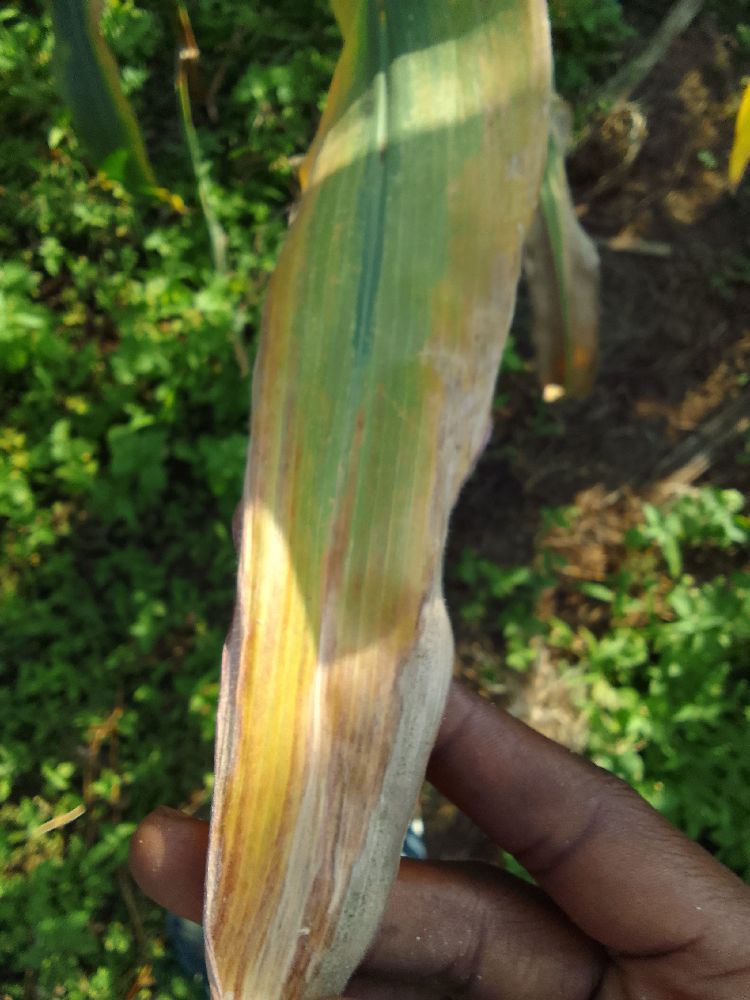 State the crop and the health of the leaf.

maize, maize lethal necrosis
